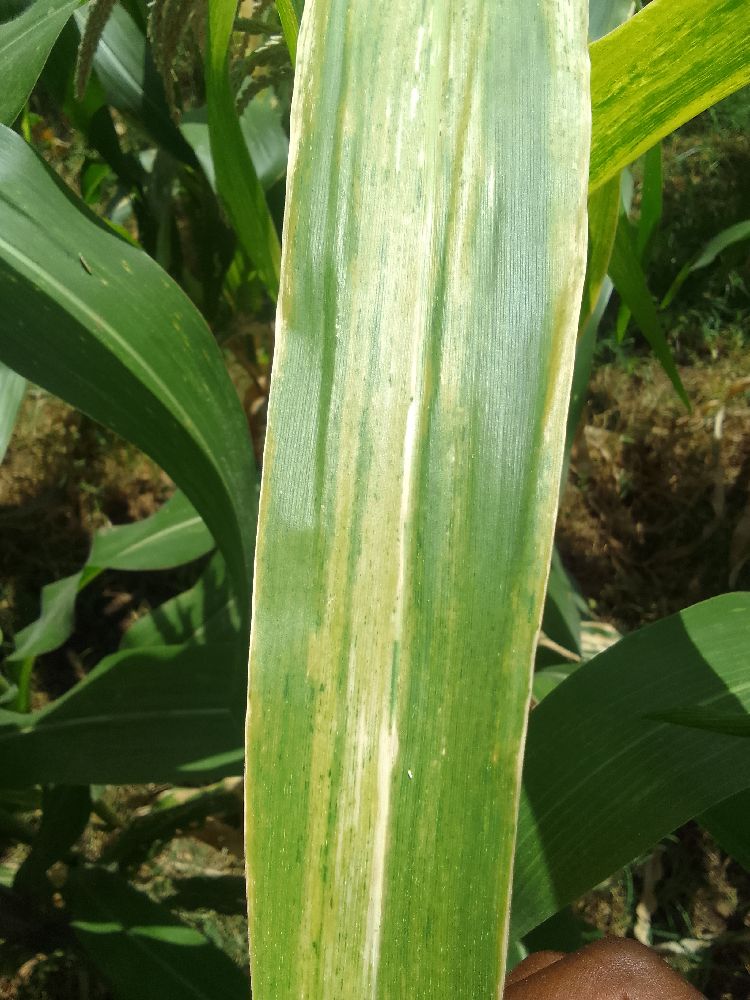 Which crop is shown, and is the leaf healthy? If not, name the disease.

maize, maize lethal necrosis
